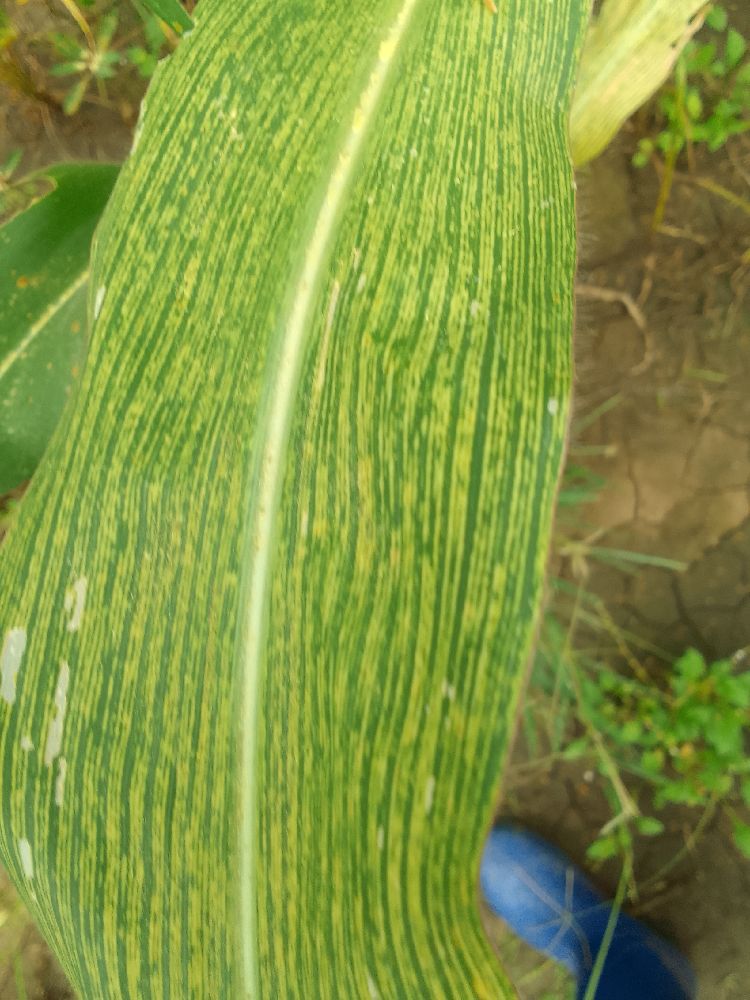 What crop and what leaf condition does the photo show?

maize, maize streak virus
